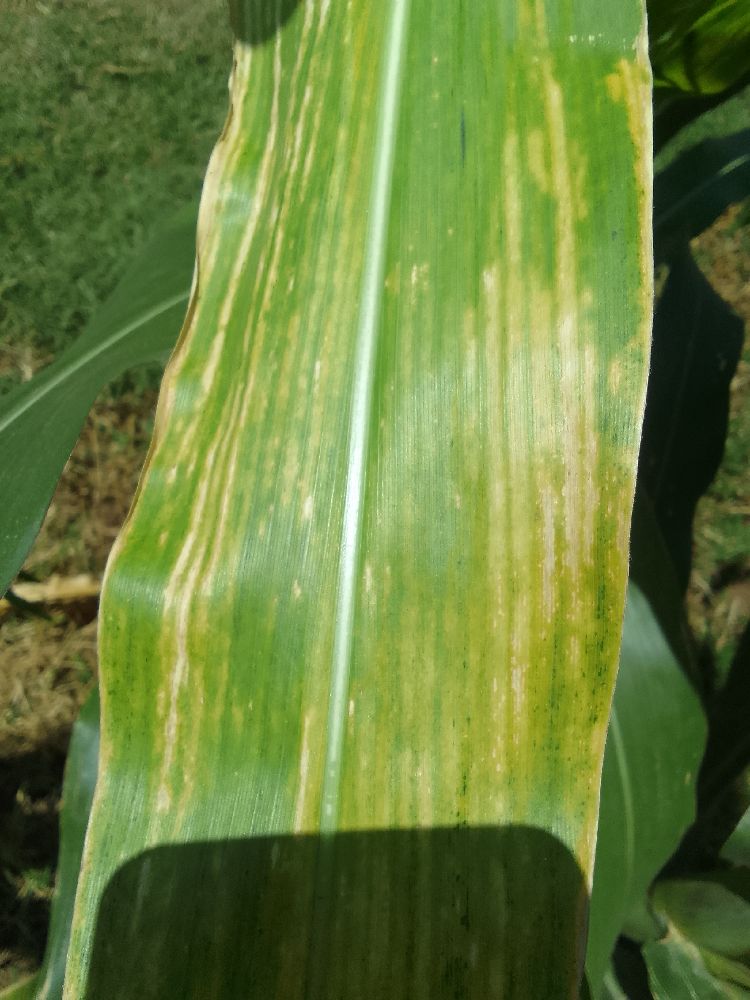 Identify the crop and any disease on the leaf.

maize, maize lethal necrosis
